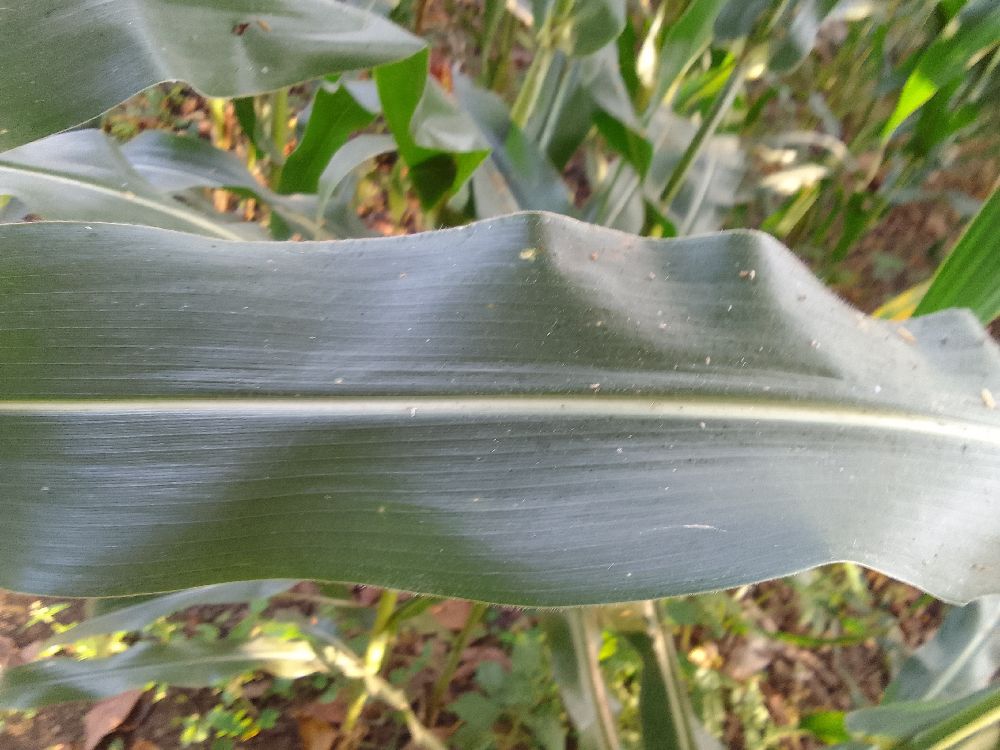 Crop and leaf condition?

maize, healthy
